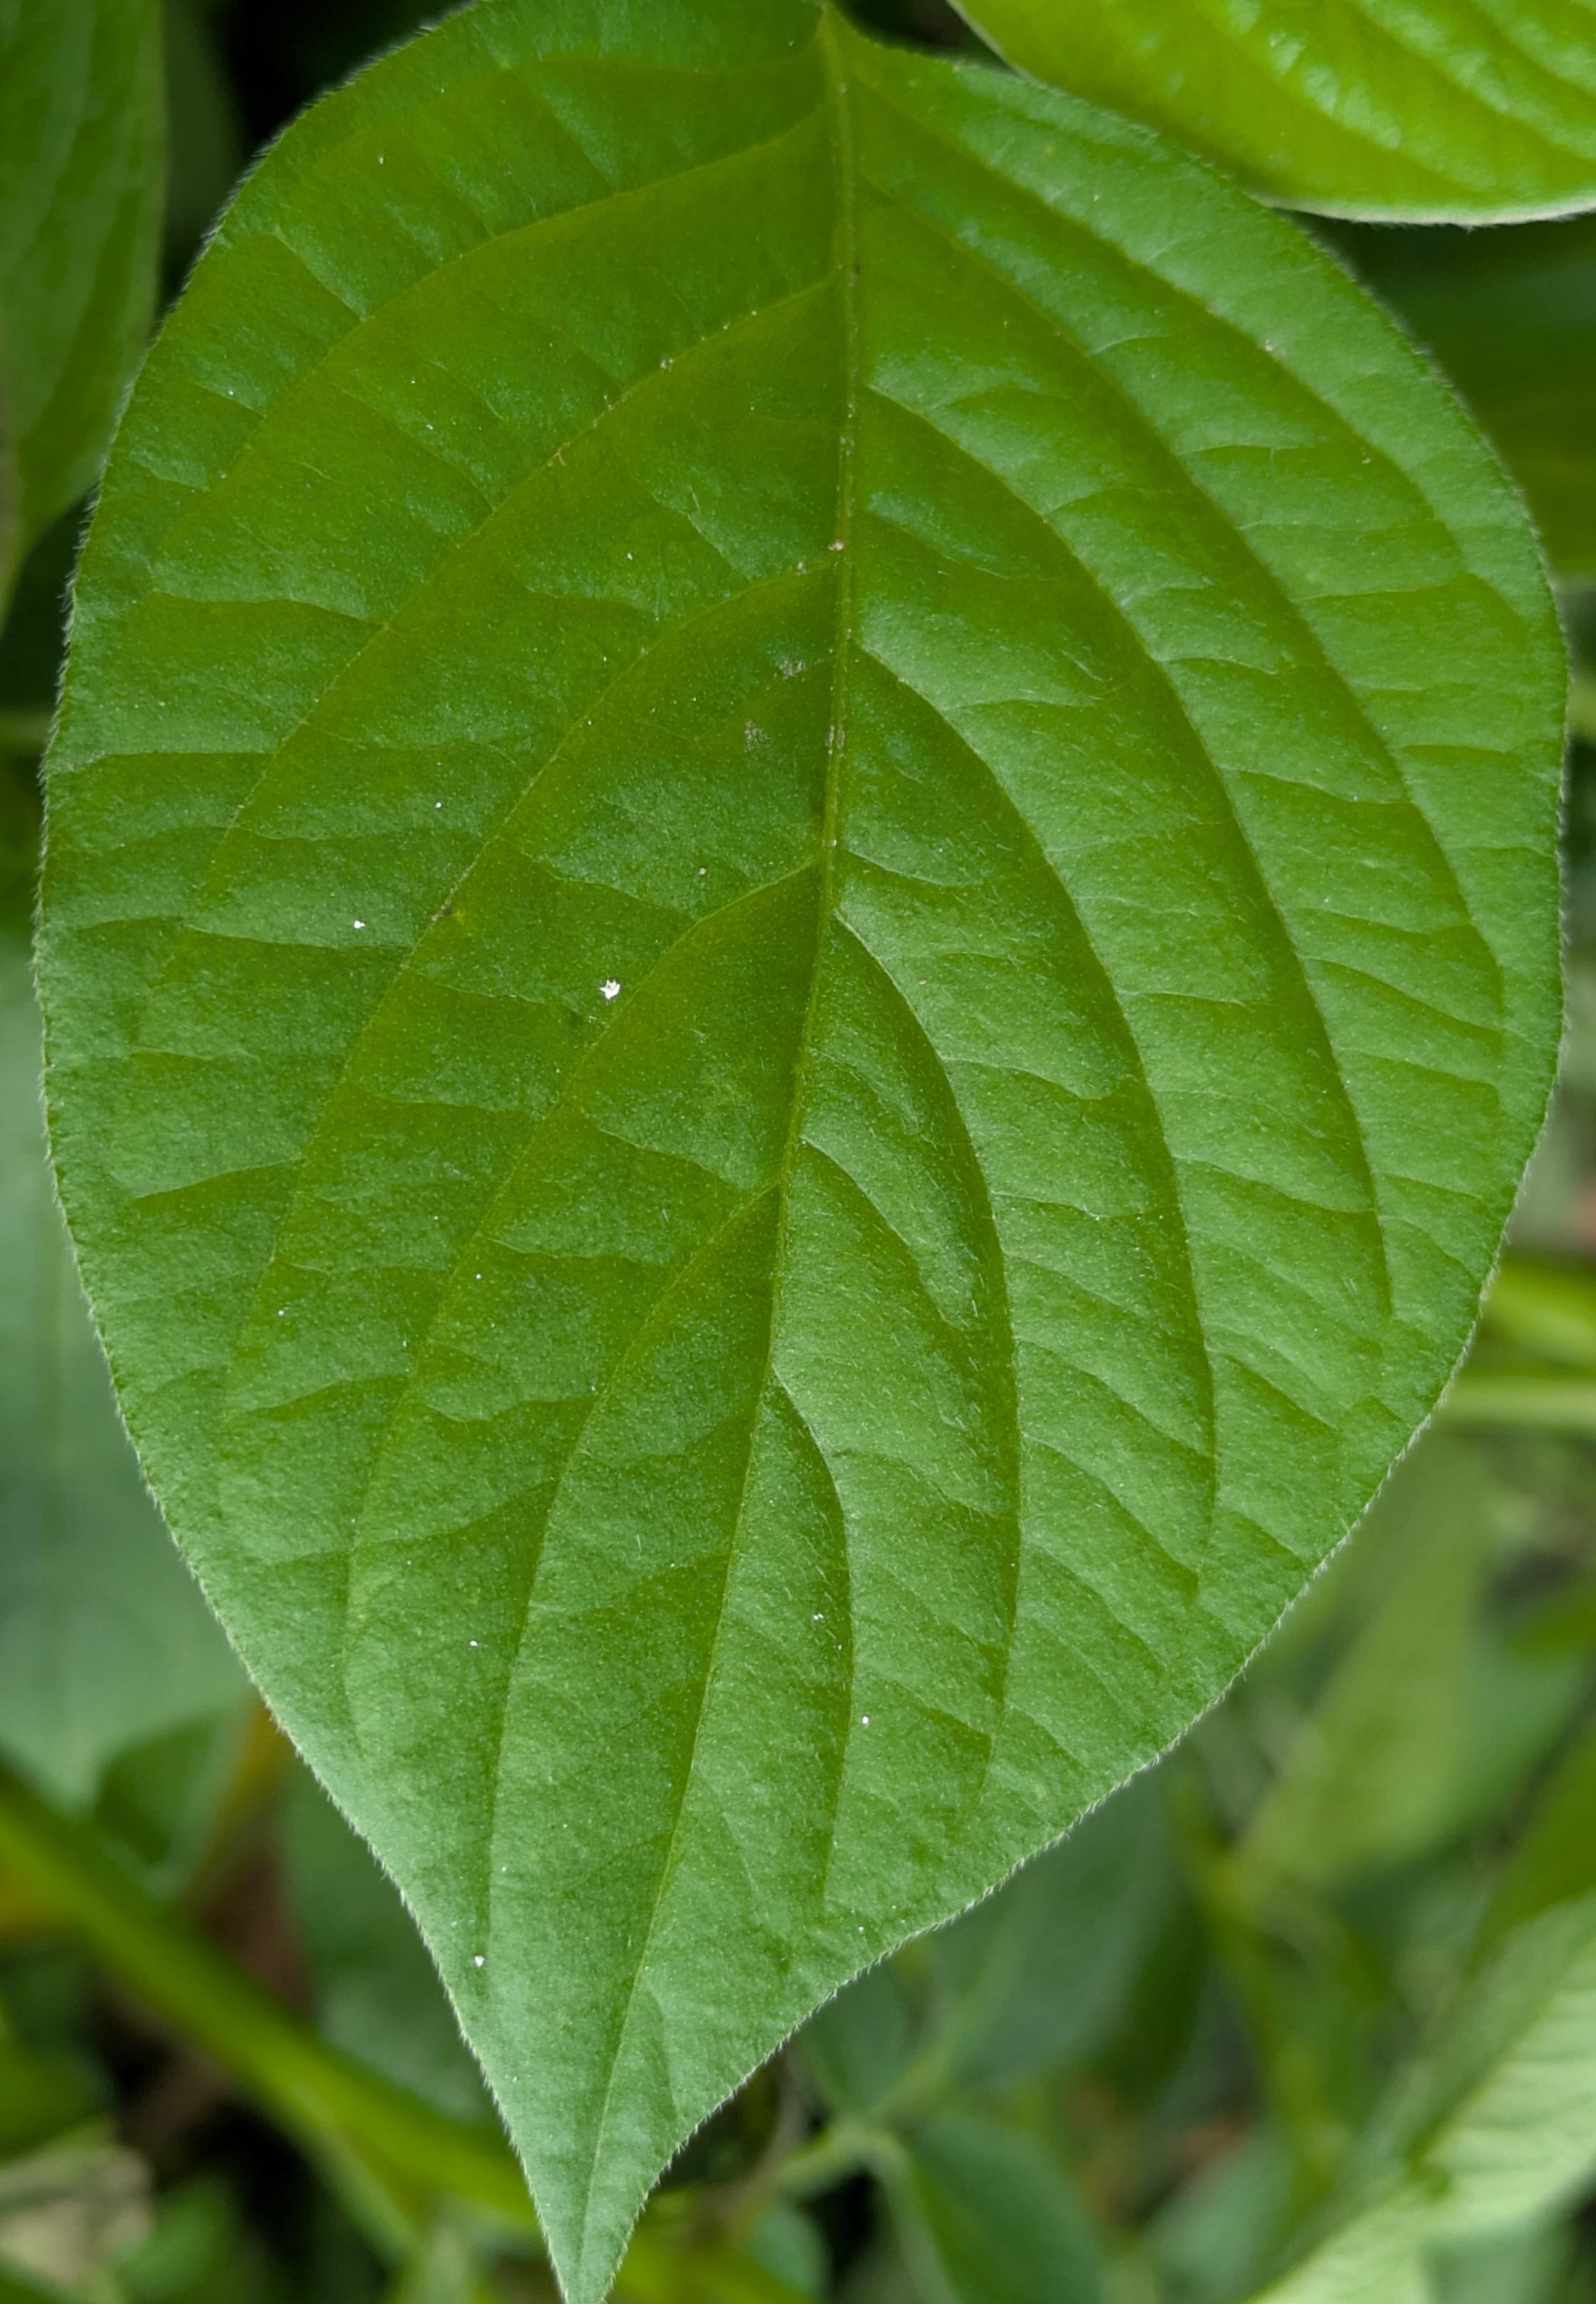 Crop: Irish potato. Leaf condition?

healthy
